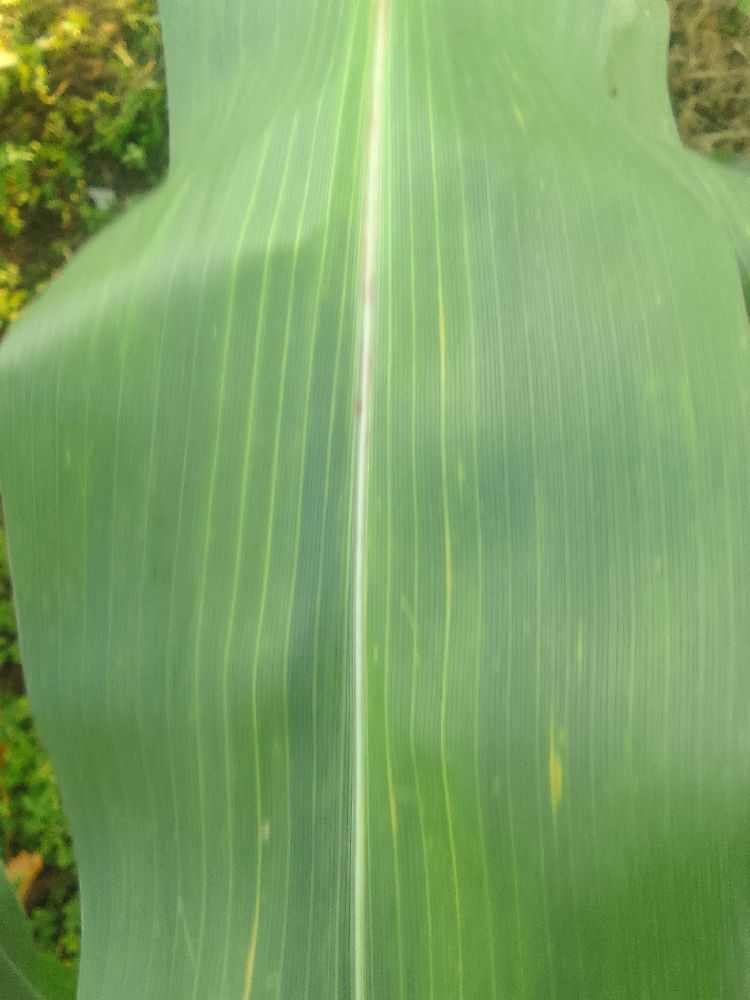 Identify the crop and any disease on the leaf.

maize, healthy
